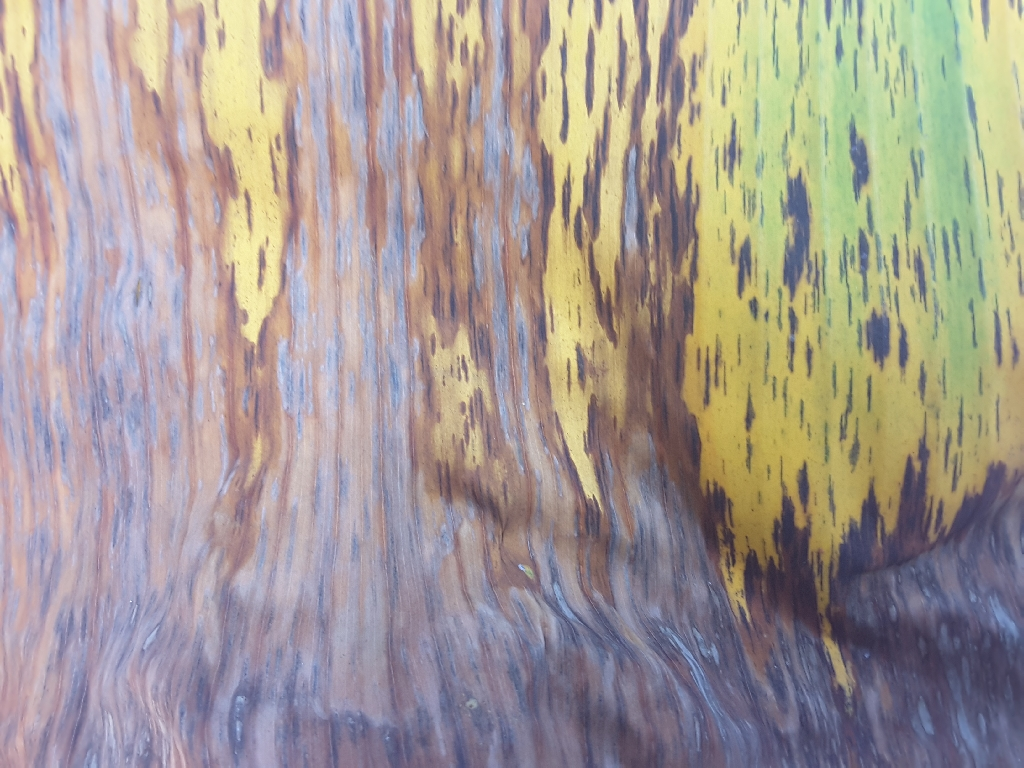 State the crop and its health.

banana, black sigatoka
